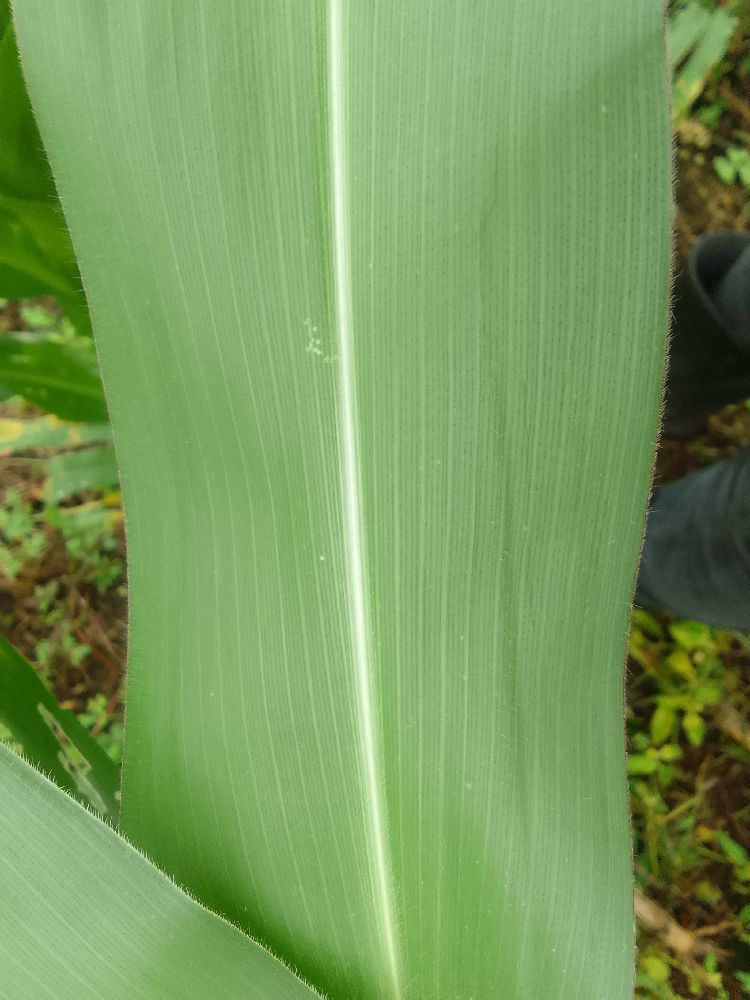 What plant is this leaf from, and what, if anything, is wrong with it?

maize, healthy
